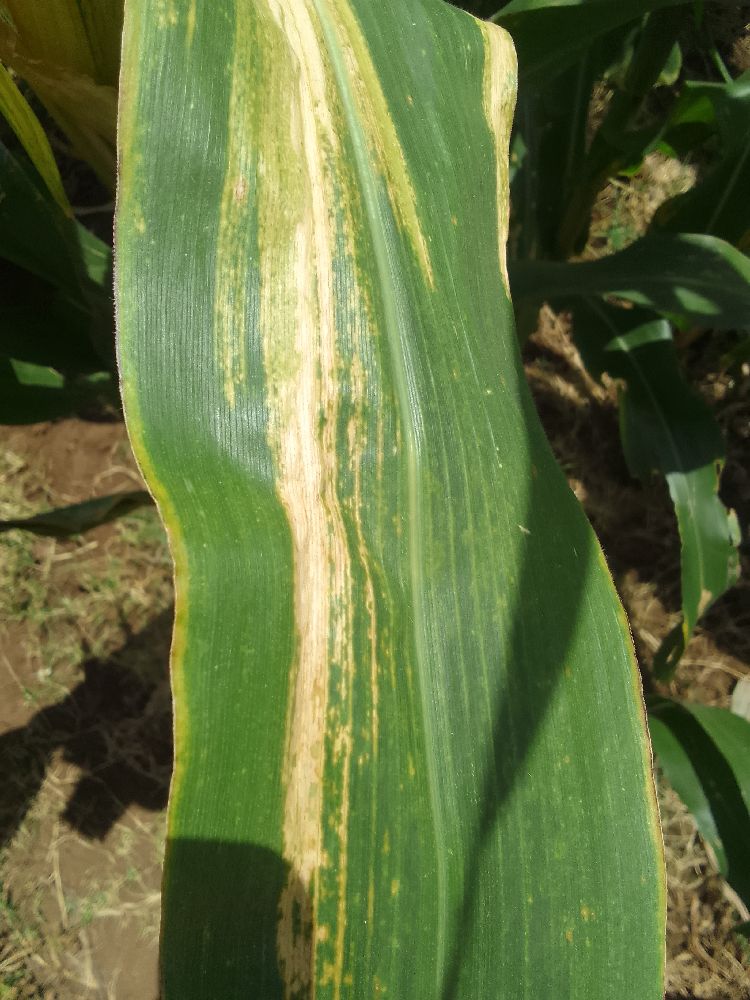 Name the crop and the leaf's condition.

maize, maize lethal necrosis
